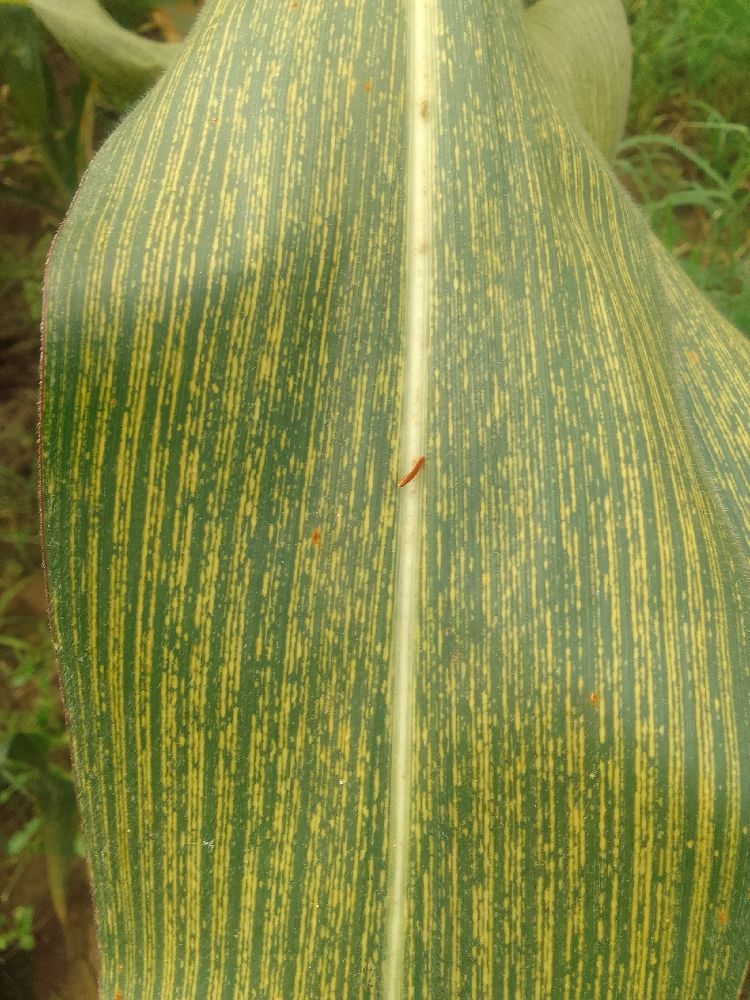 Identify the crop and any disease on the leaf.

maize, maize streak virus
